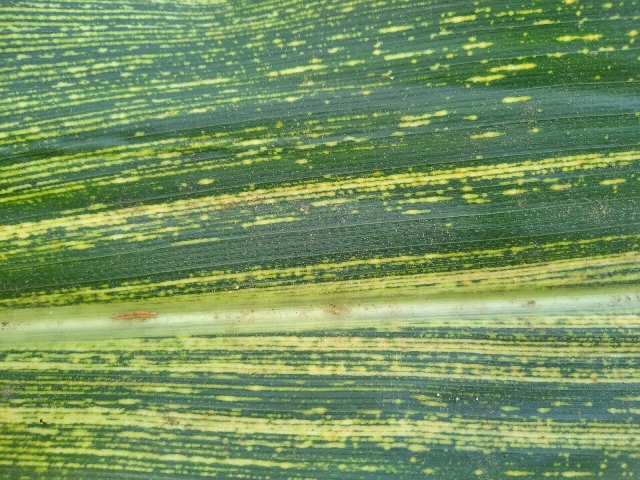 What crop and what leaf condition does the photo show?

maize, maize streak virus
